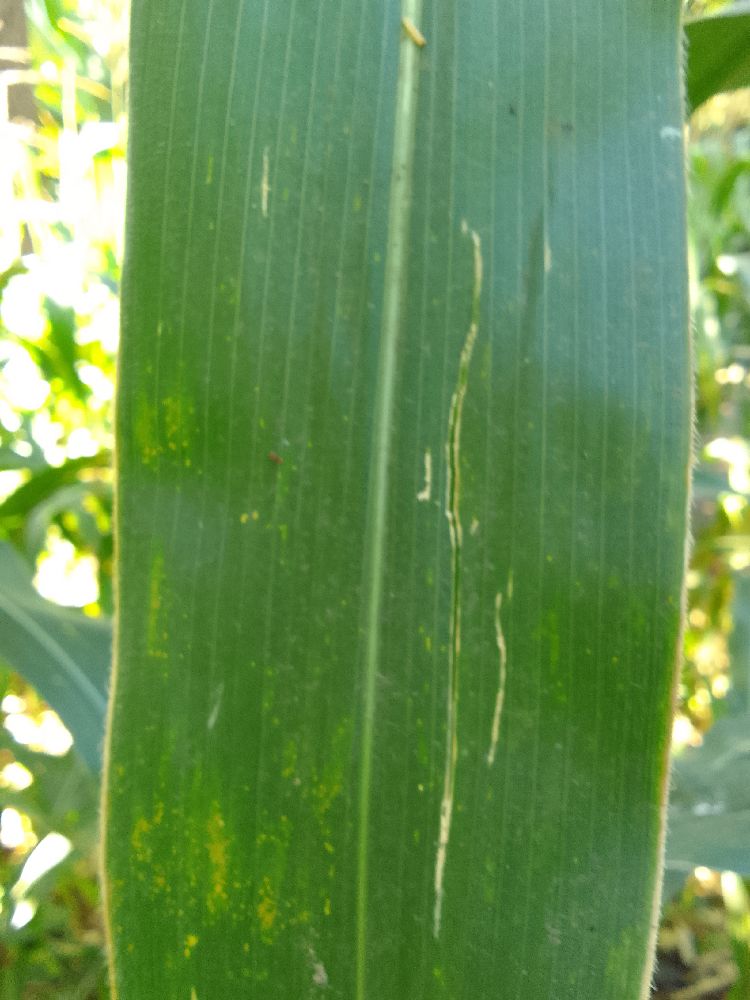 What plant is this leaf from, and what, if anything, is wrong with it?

maize, healthy
